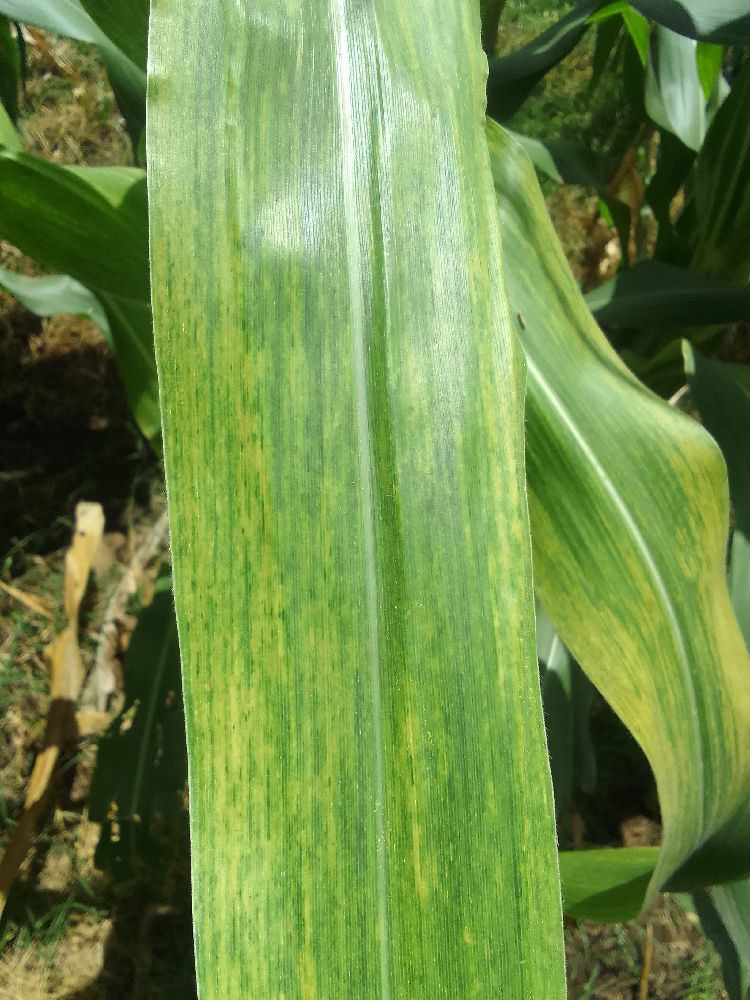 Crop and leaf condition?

maize, maize lethal necrosis
